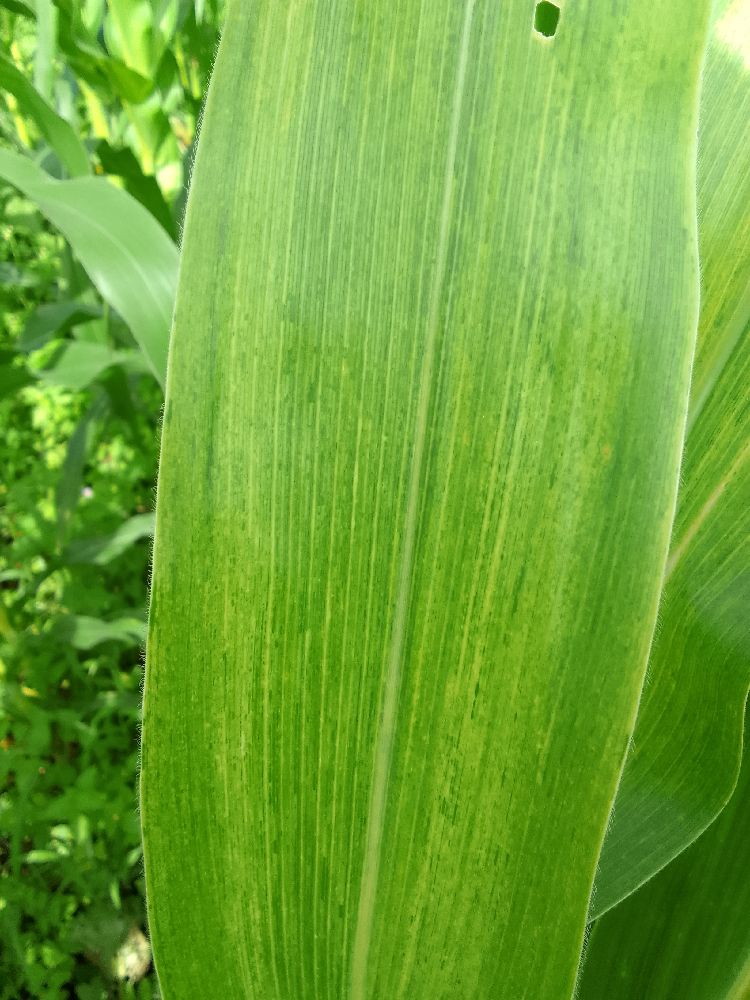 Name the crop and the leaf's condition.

maize, maize lethal necrosis
